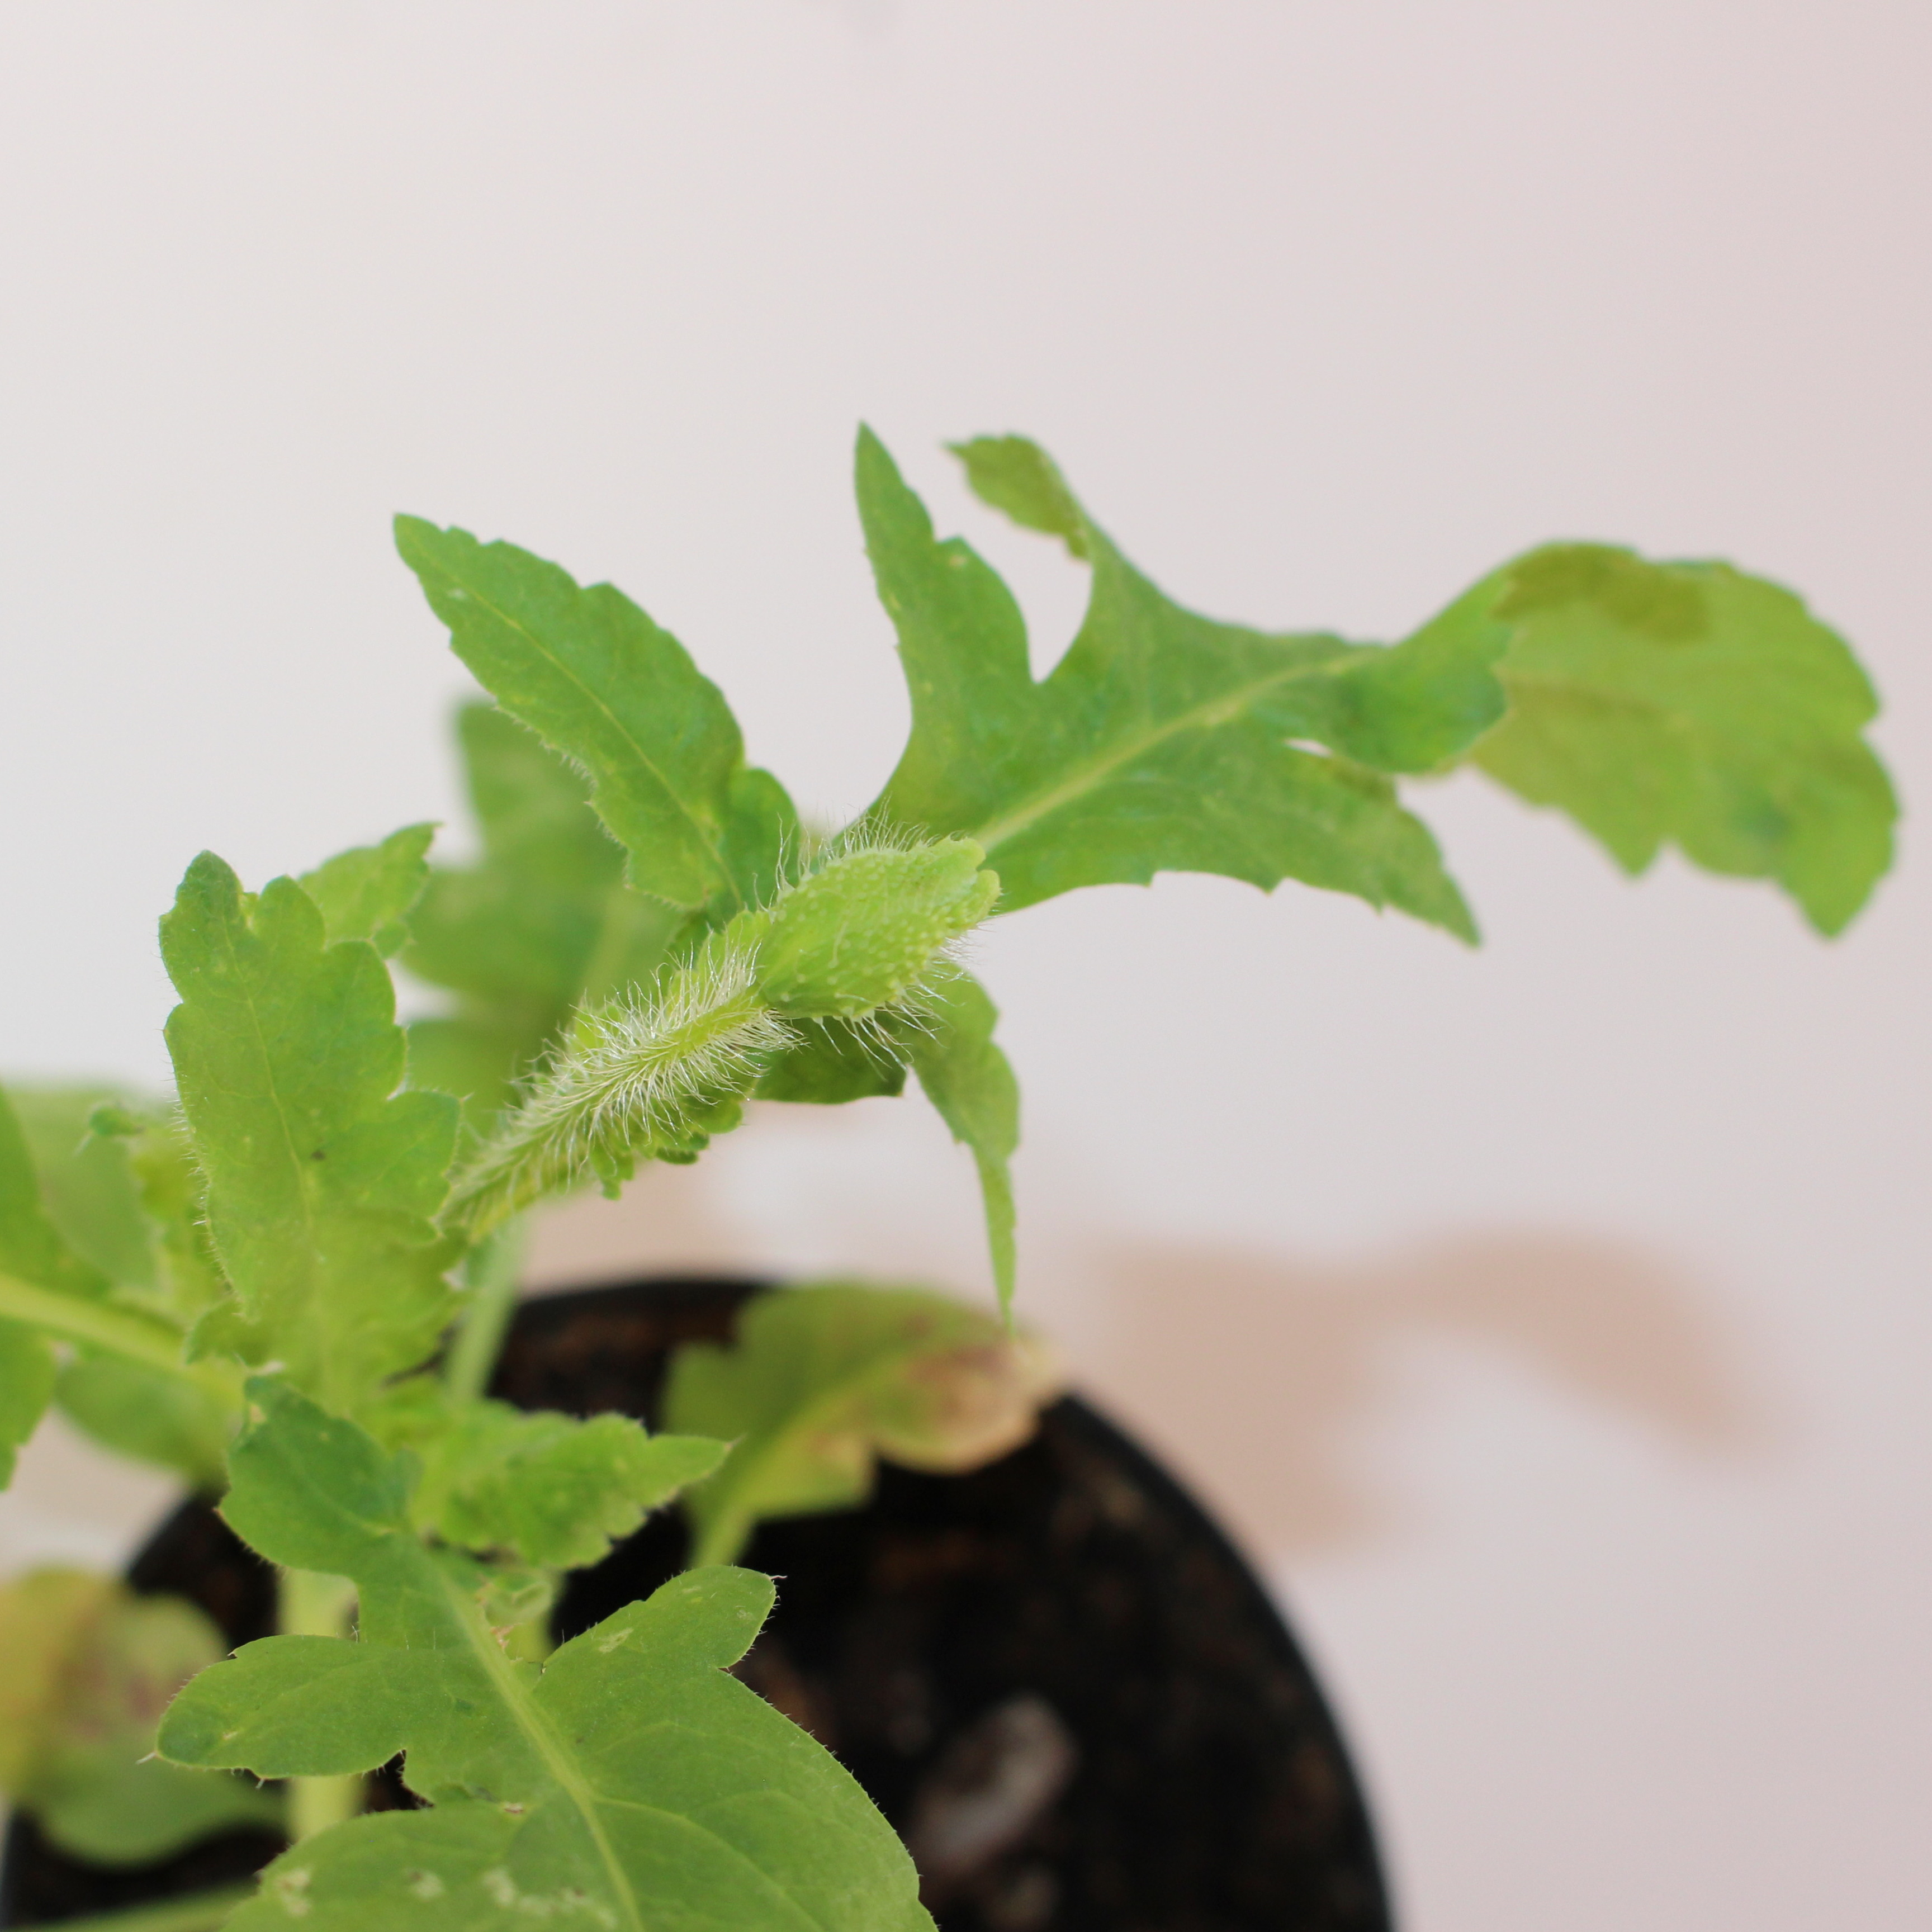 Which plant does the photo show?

Papaver rhoeas
